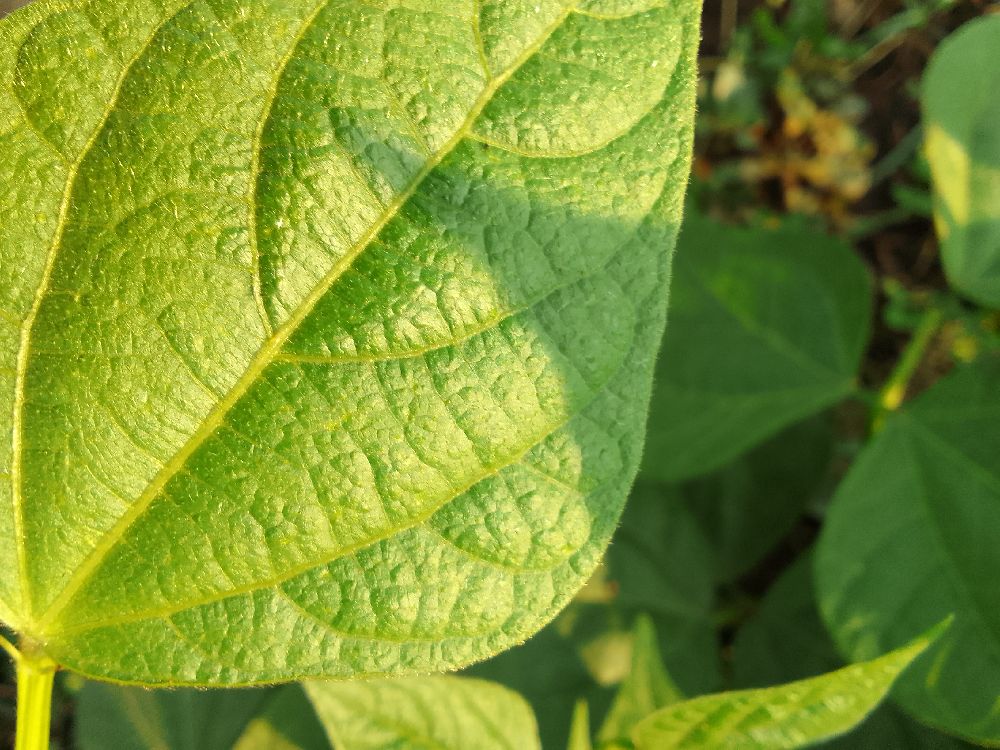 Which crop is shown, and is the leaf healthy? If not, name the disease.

common bean, healthy
